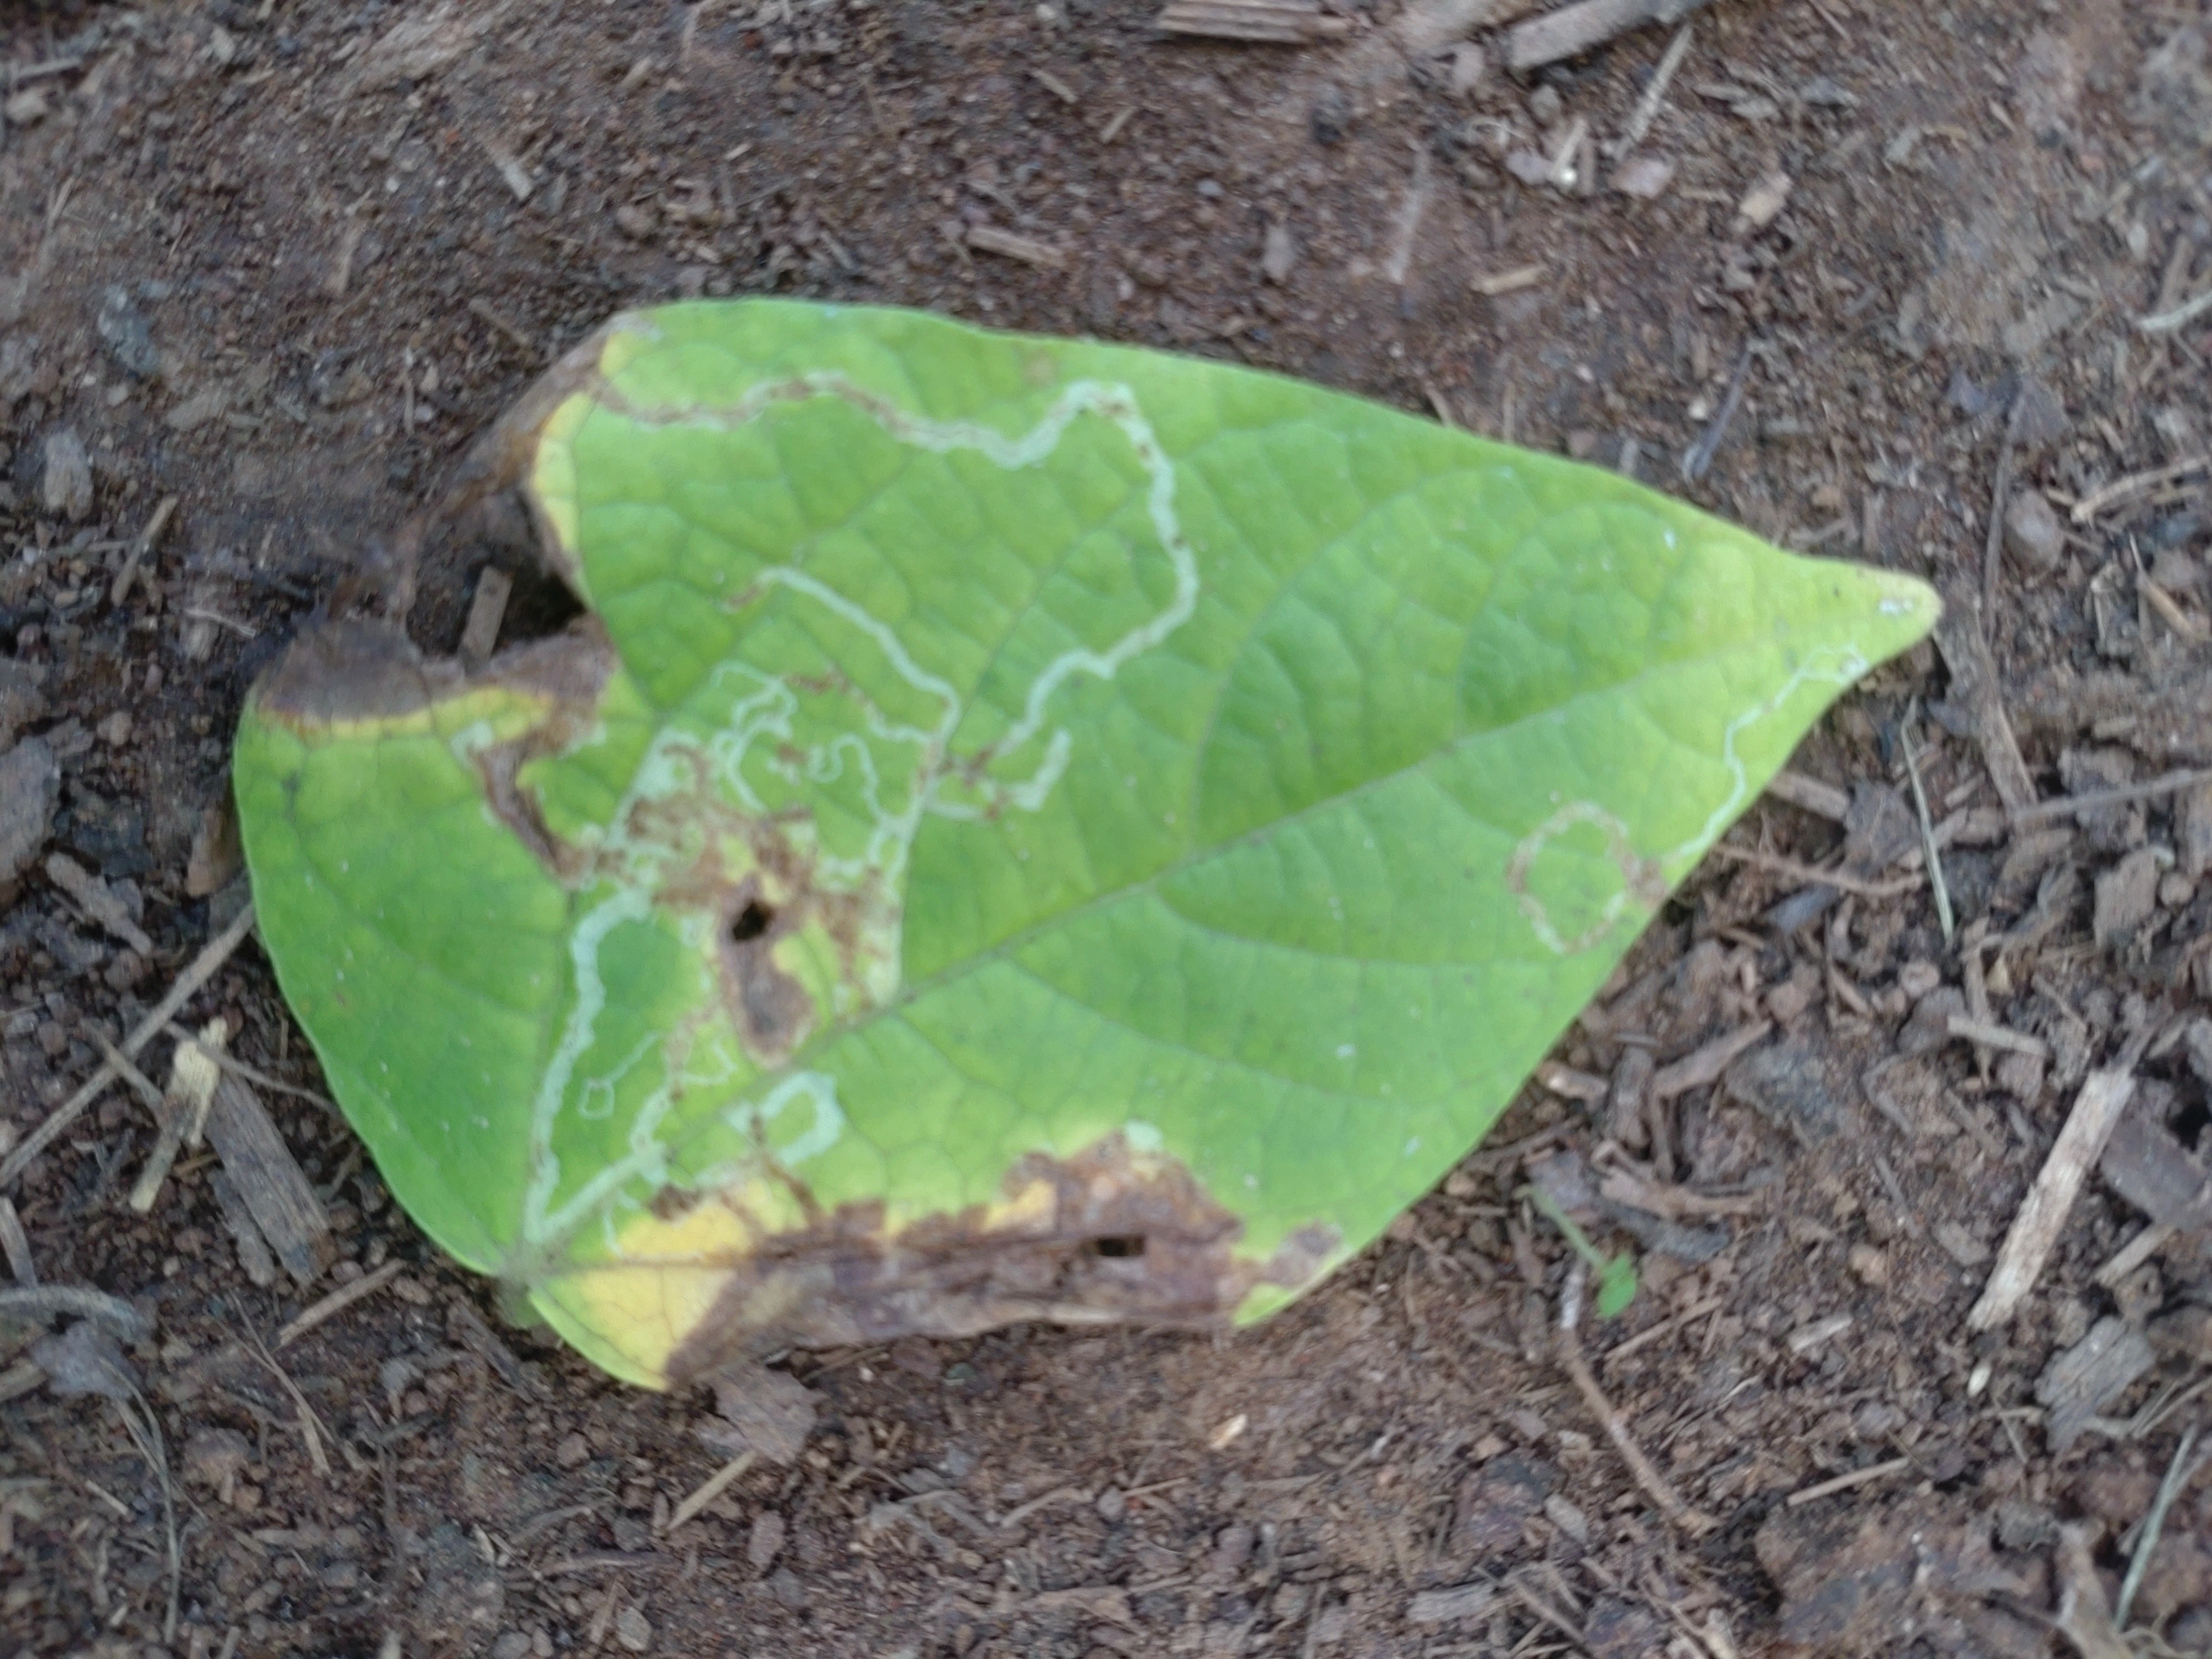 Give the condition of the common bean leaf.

anthracnose
